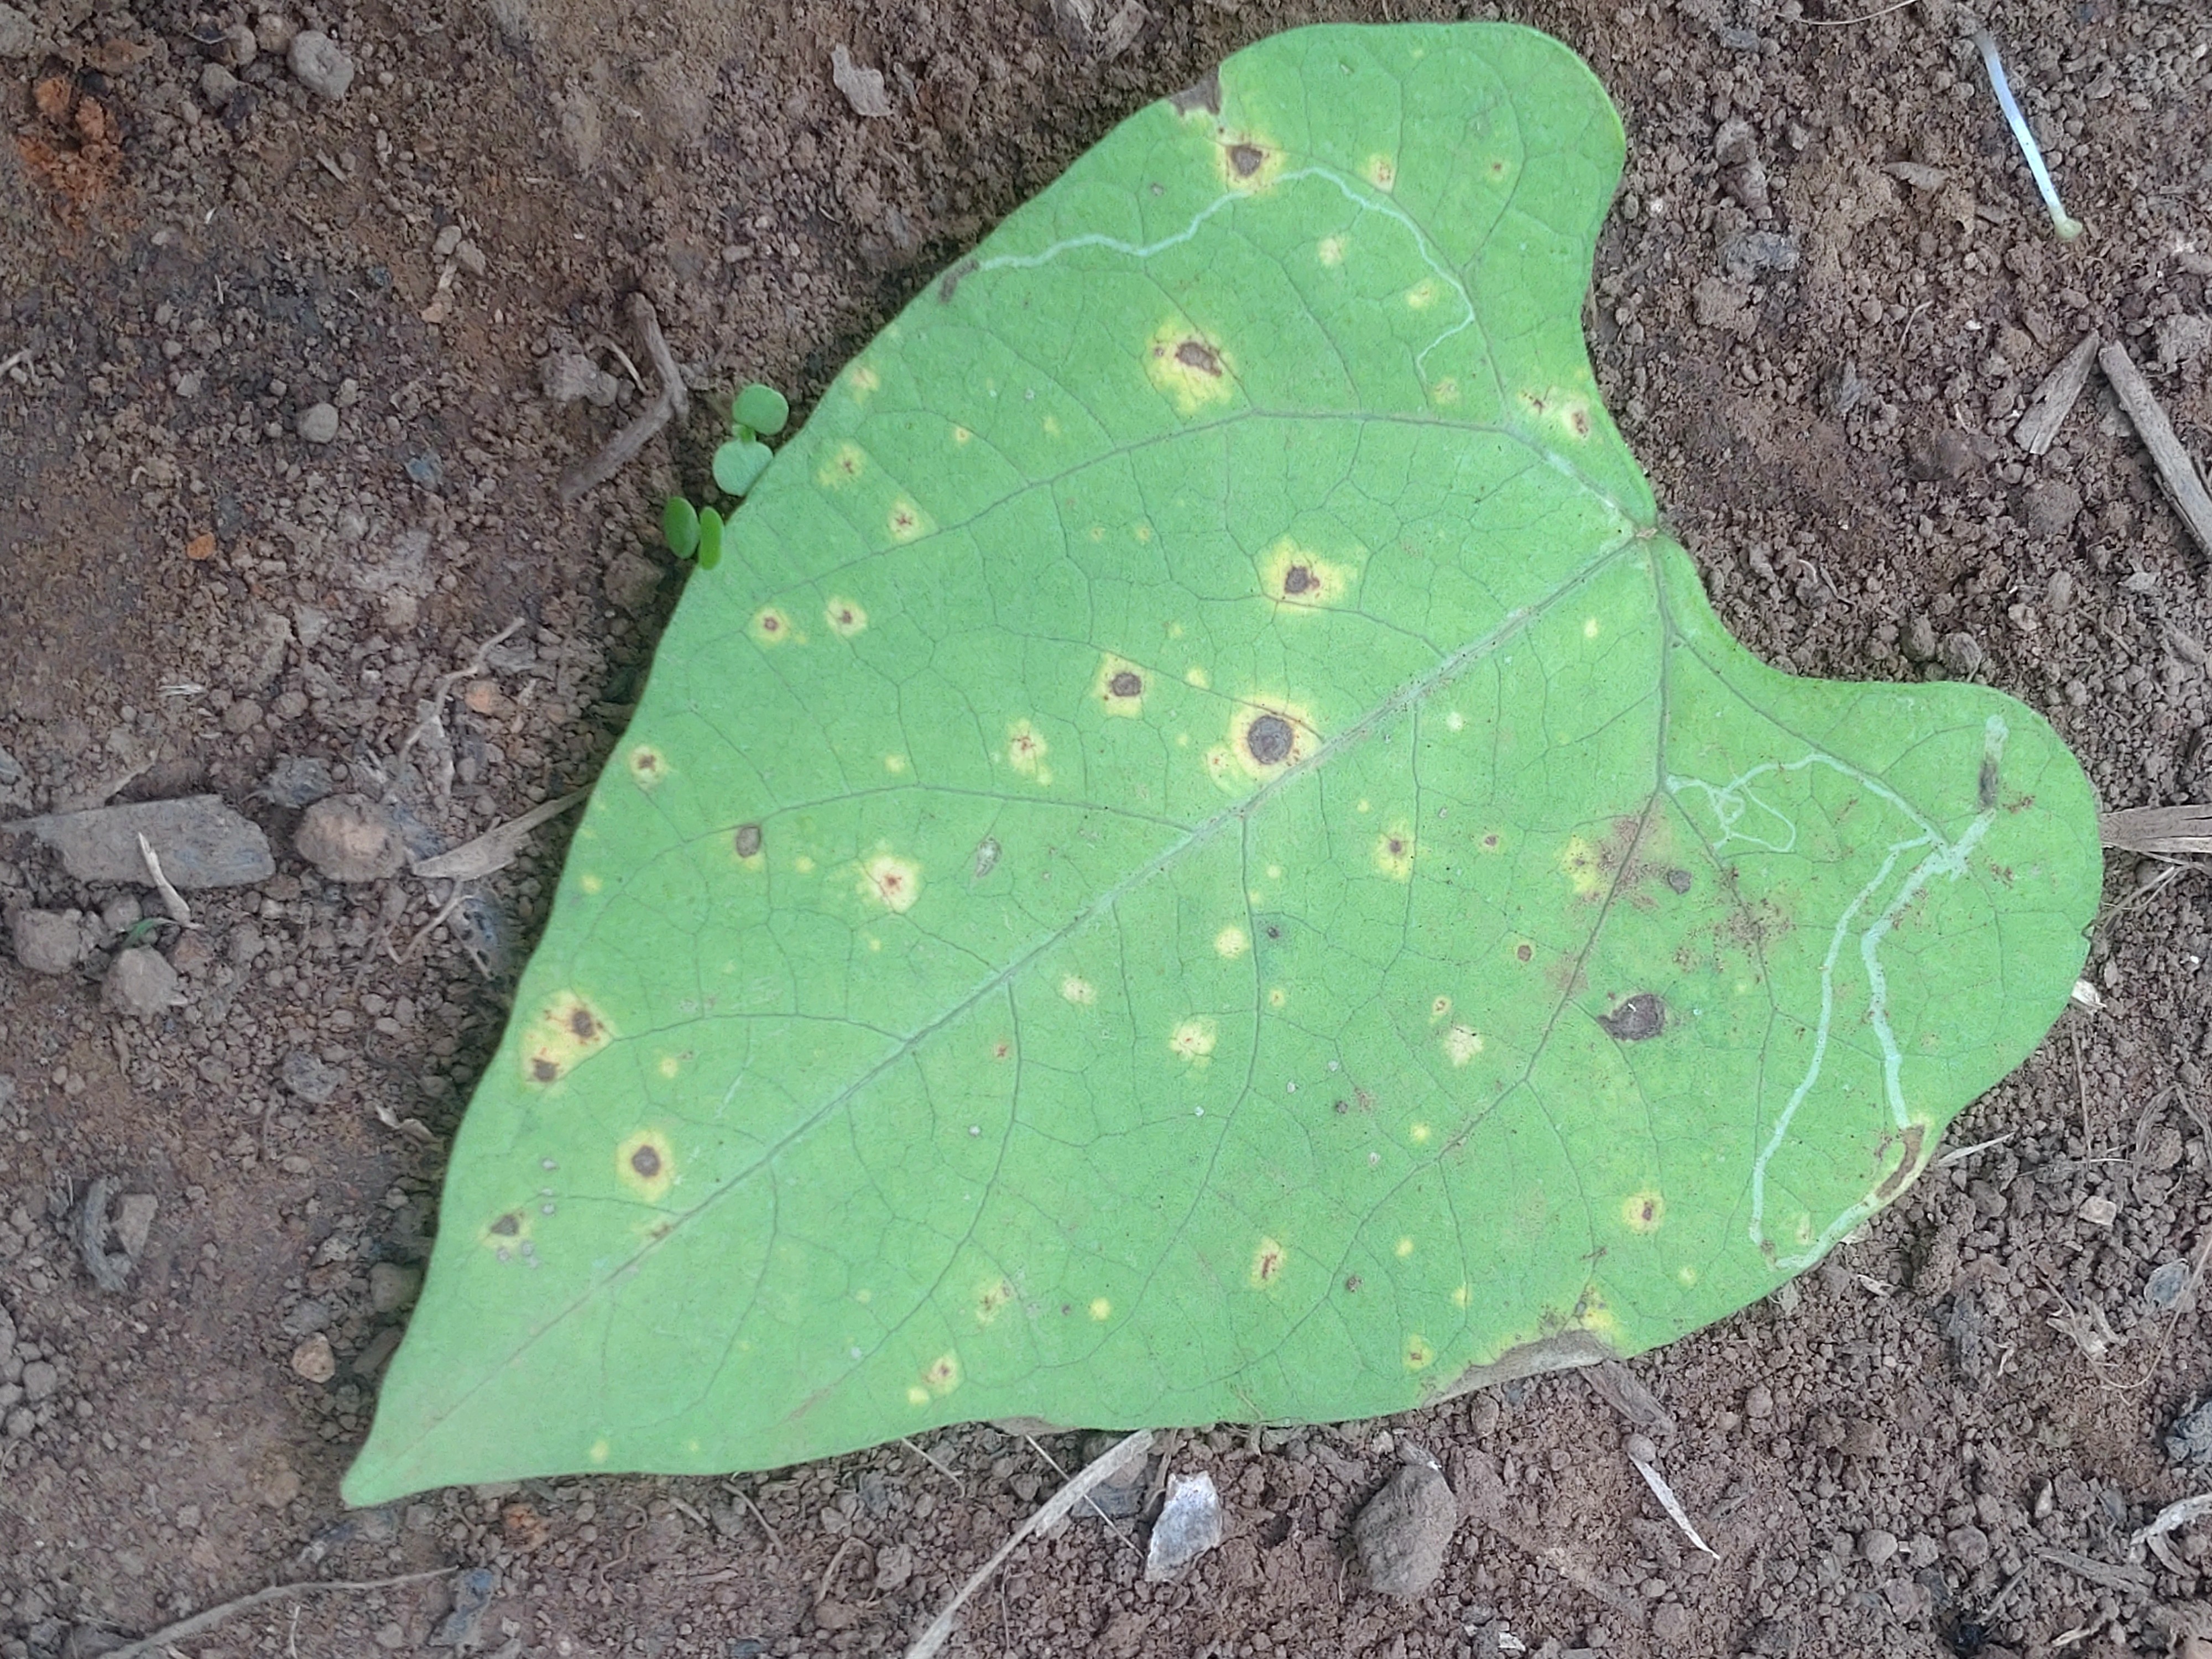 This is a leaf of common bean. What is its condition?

rust
